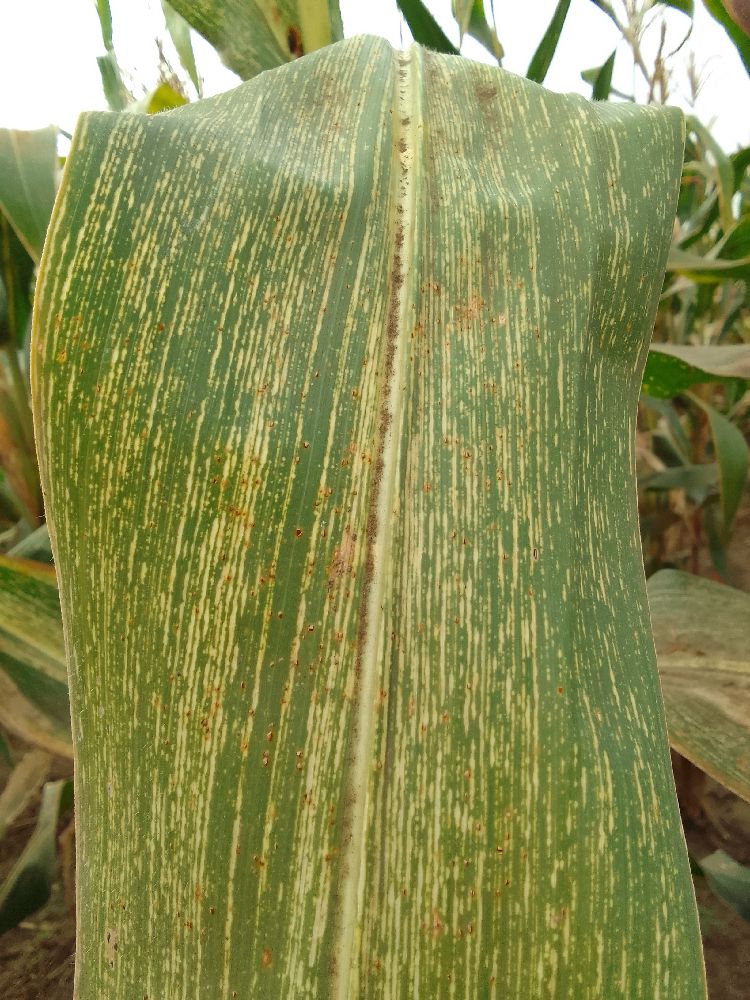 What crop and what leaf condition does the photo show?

maize, maize streak virus
